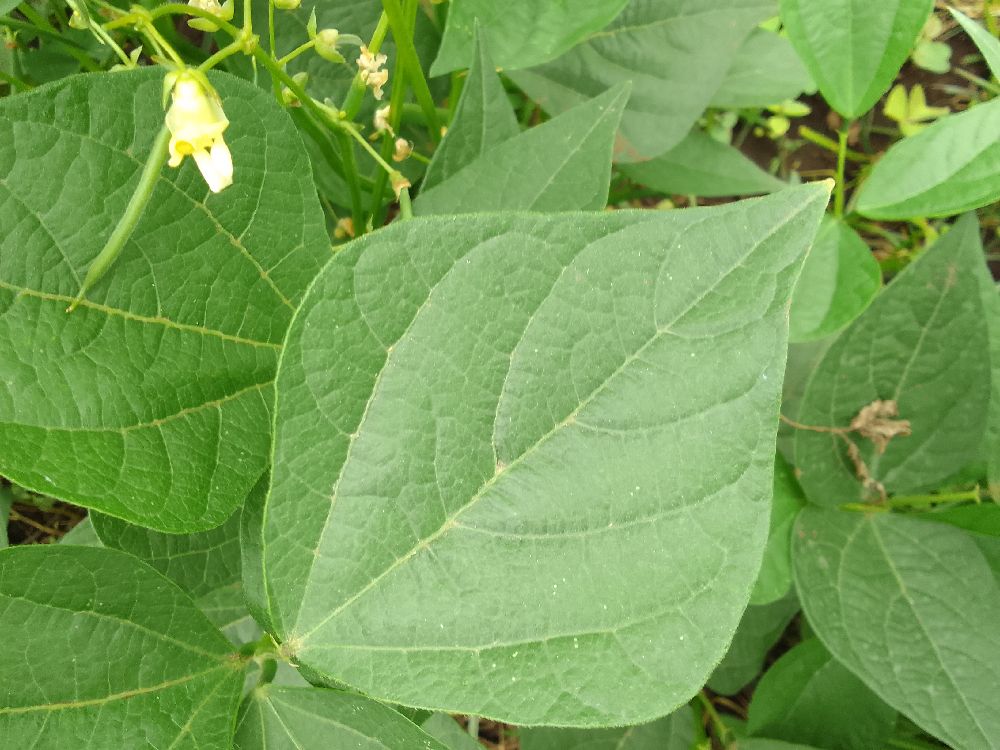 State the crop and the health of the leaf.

common bean, healthy
